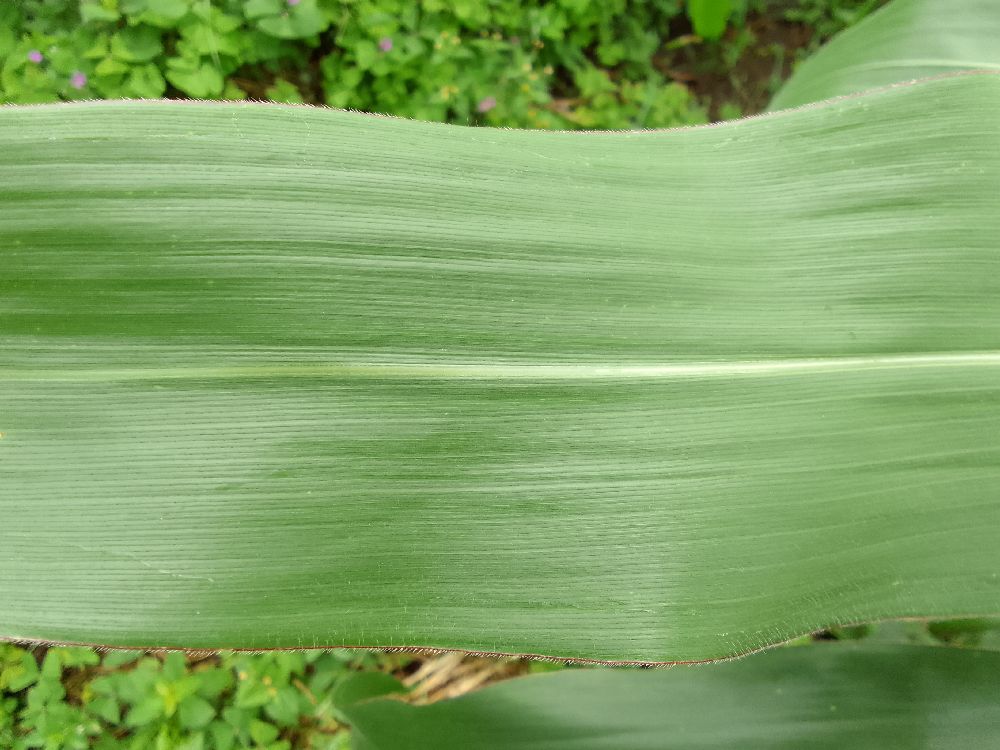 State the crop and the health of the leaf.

maize, healthy
